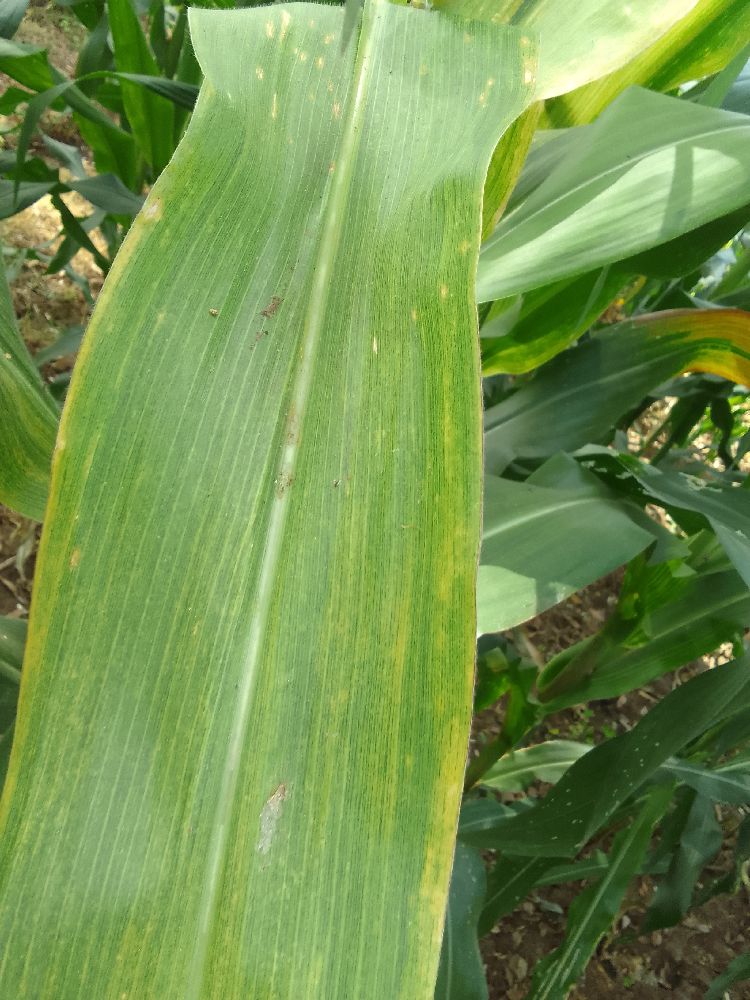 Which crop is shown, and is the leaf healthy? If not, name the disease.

maize, maize lethal necrosis
